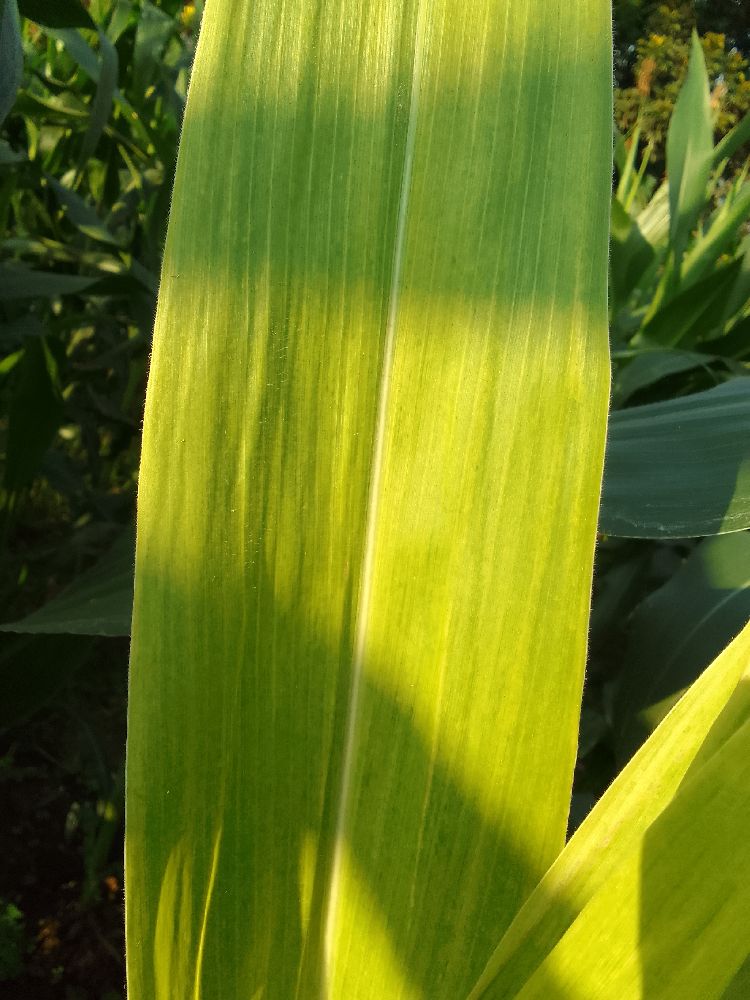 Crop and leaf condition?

maize, maize lethal necrosis
